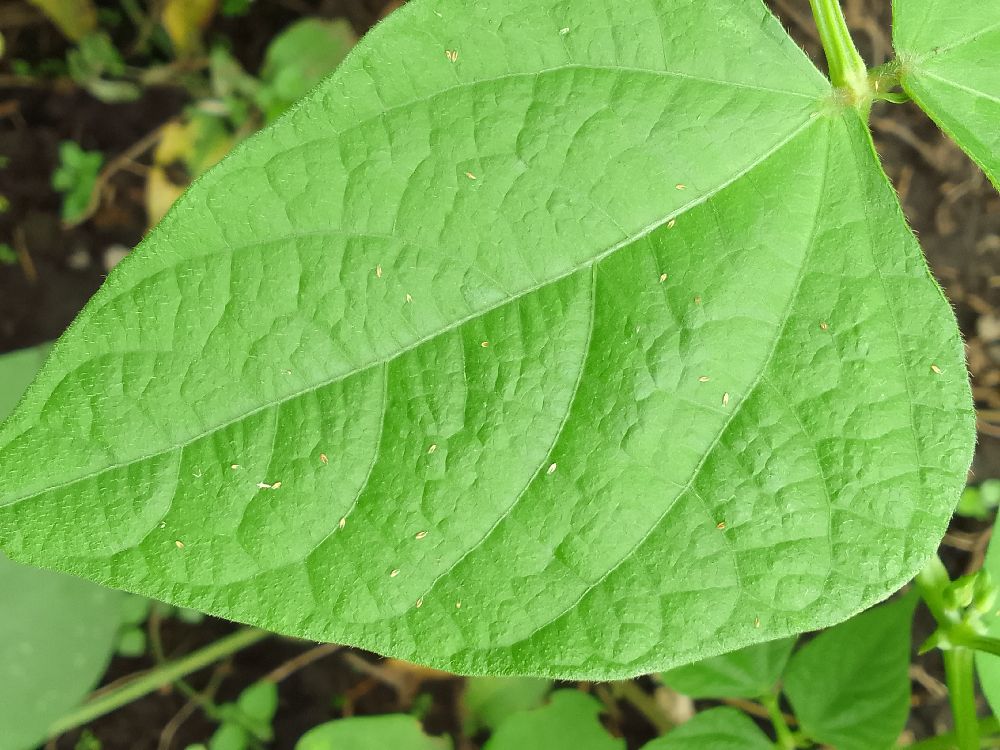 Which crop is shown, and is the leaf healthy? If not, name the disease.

common bean, healthy
